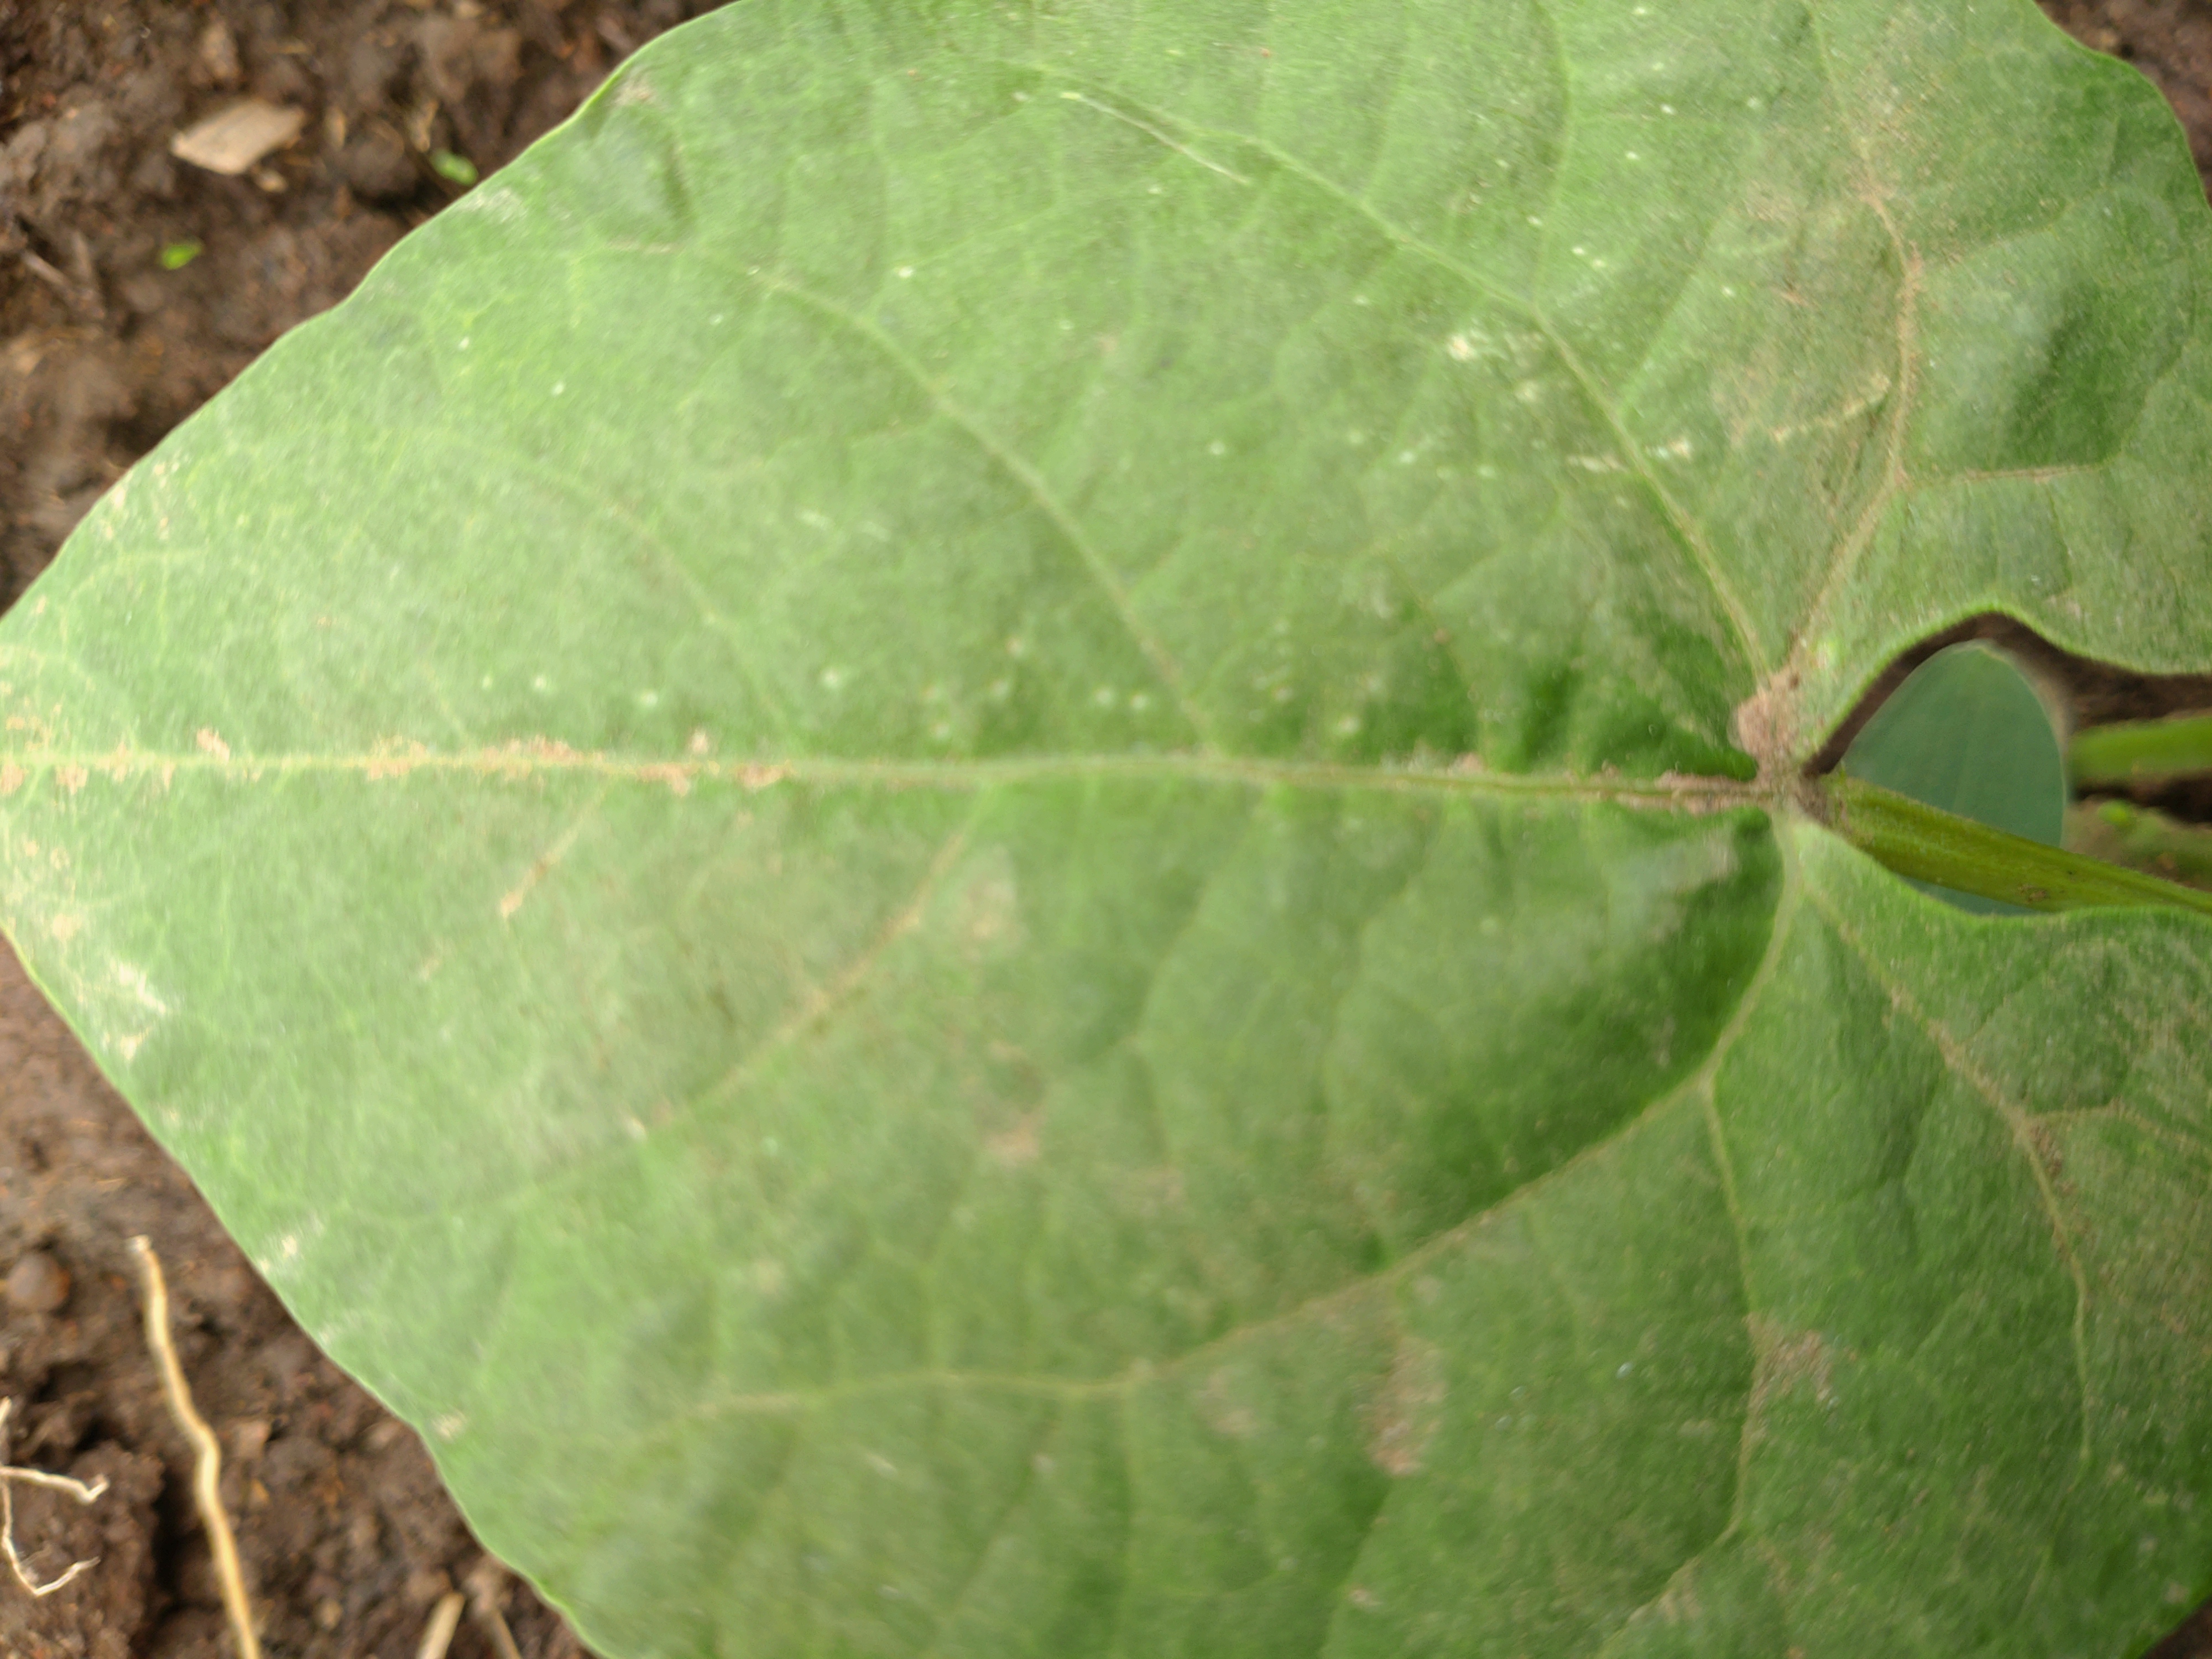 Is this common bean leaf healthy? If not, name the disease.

healthy
